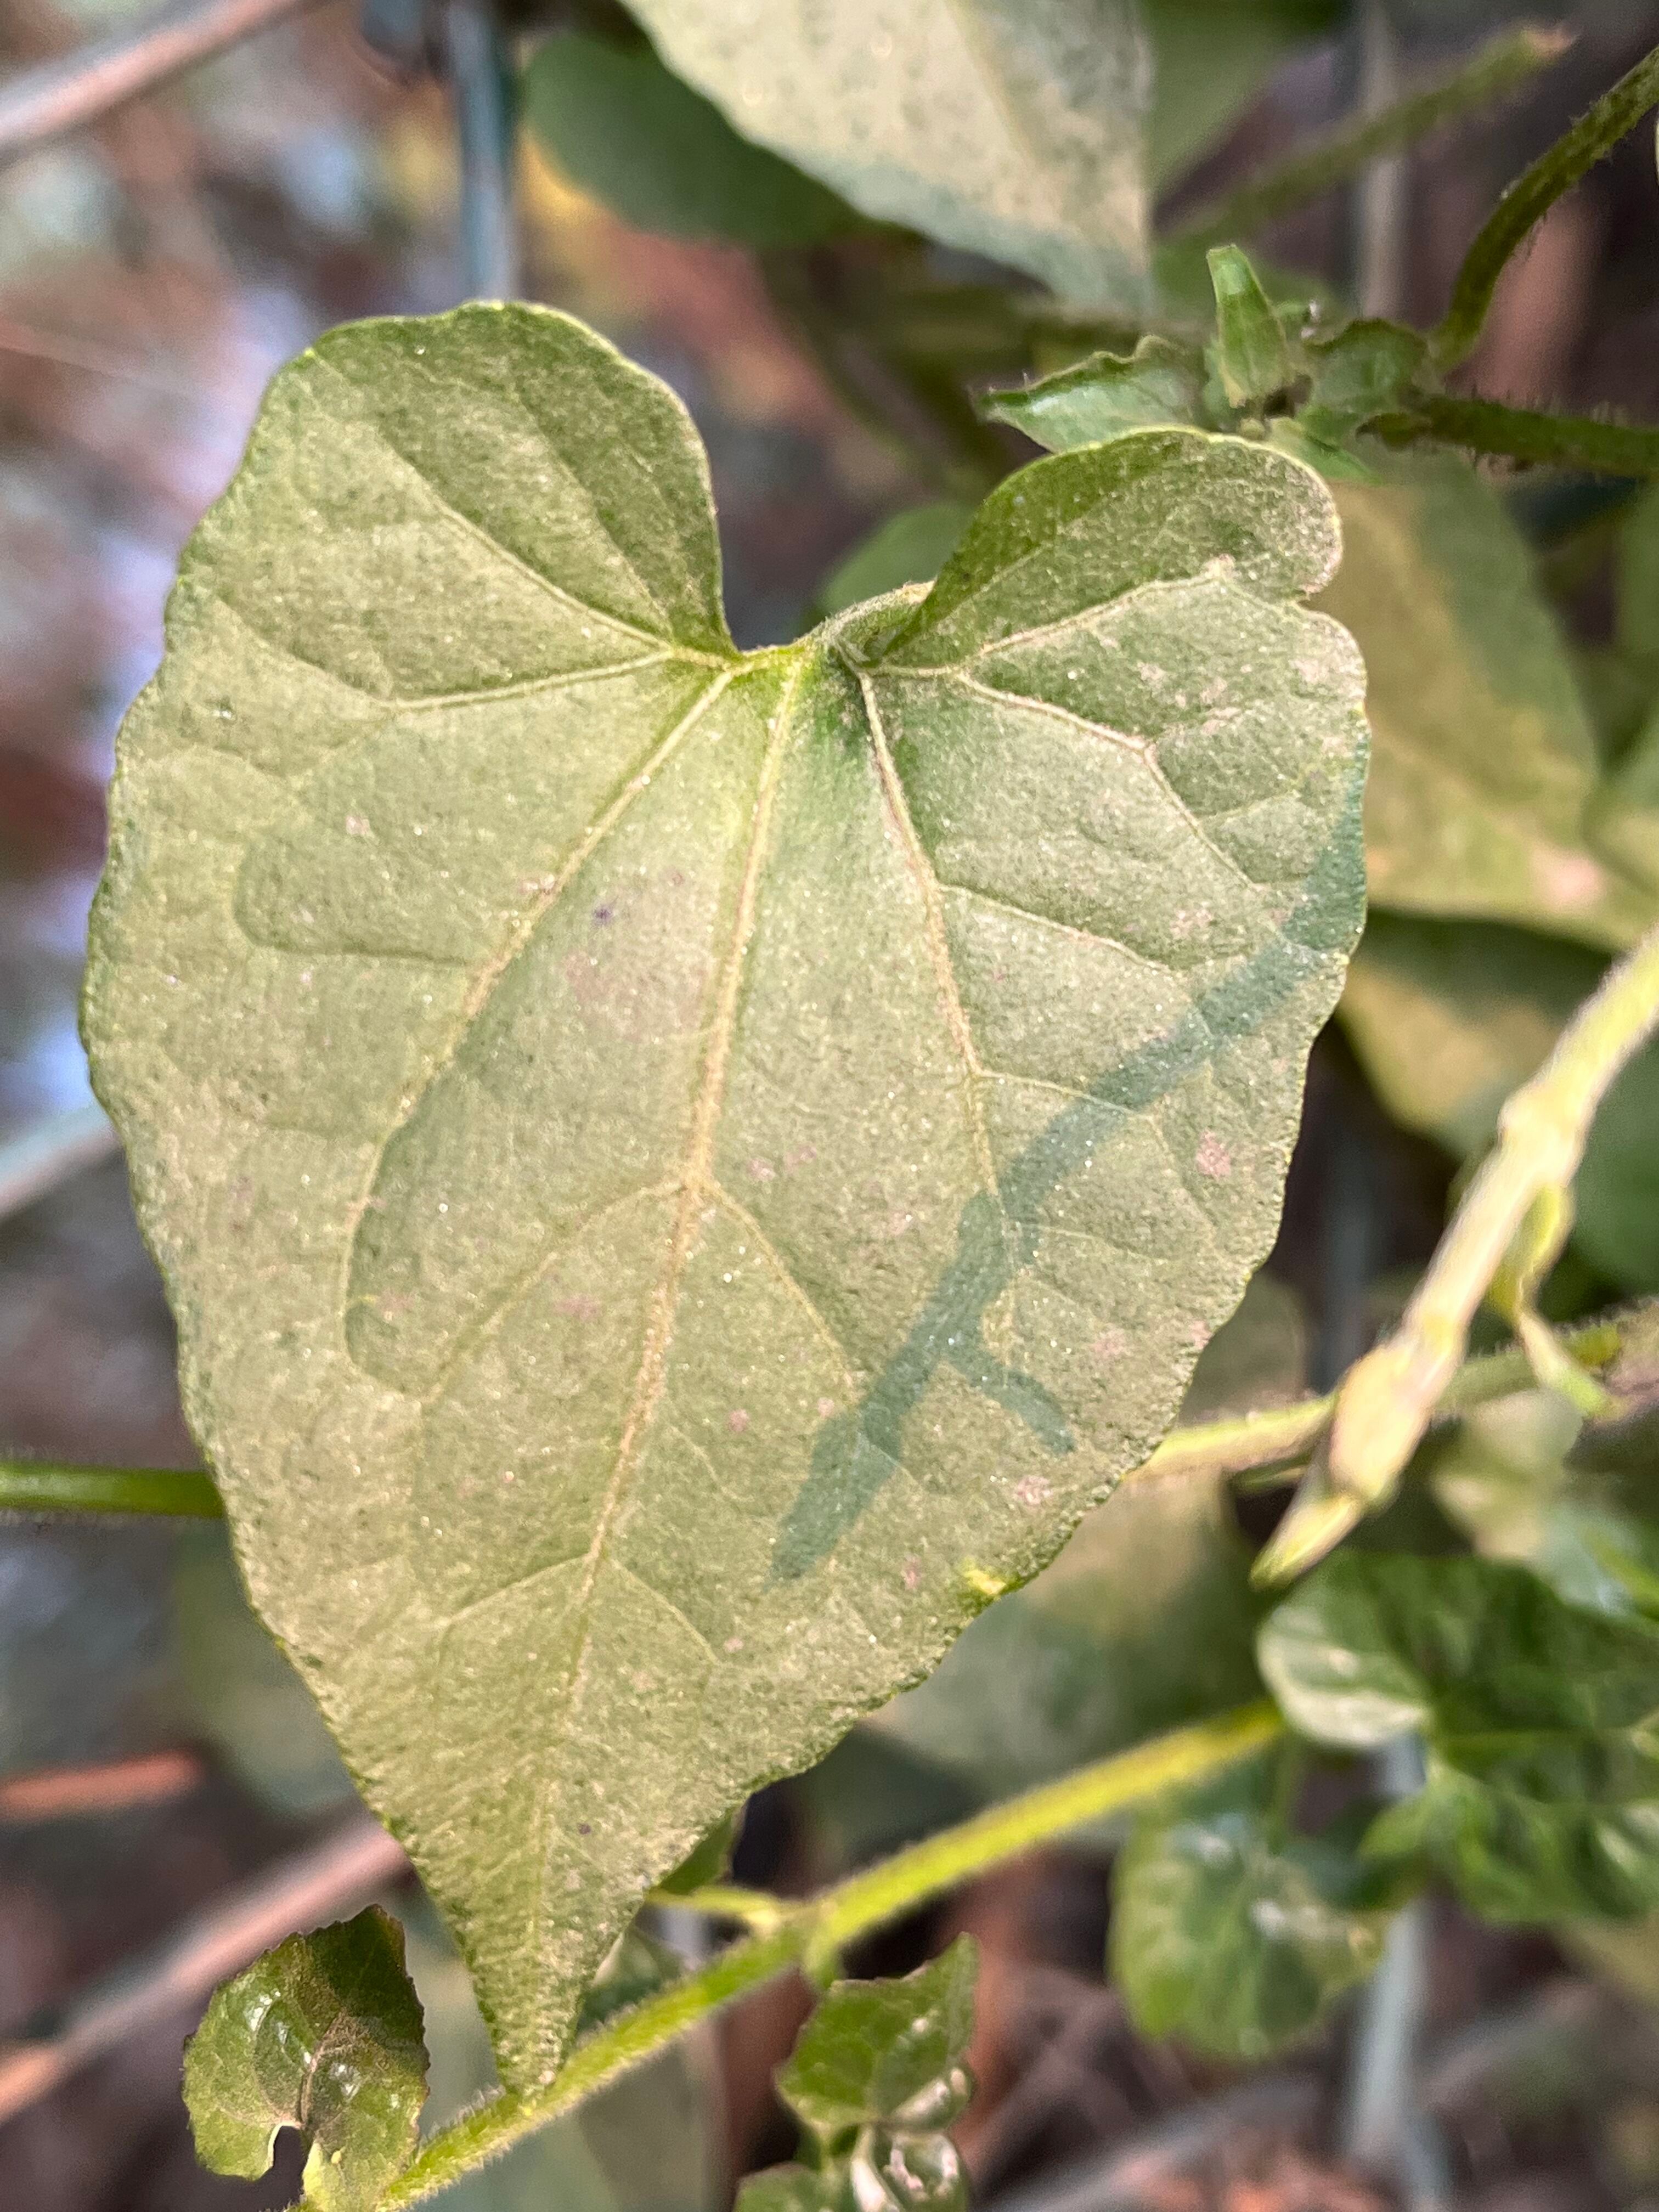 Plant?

bitter vine
